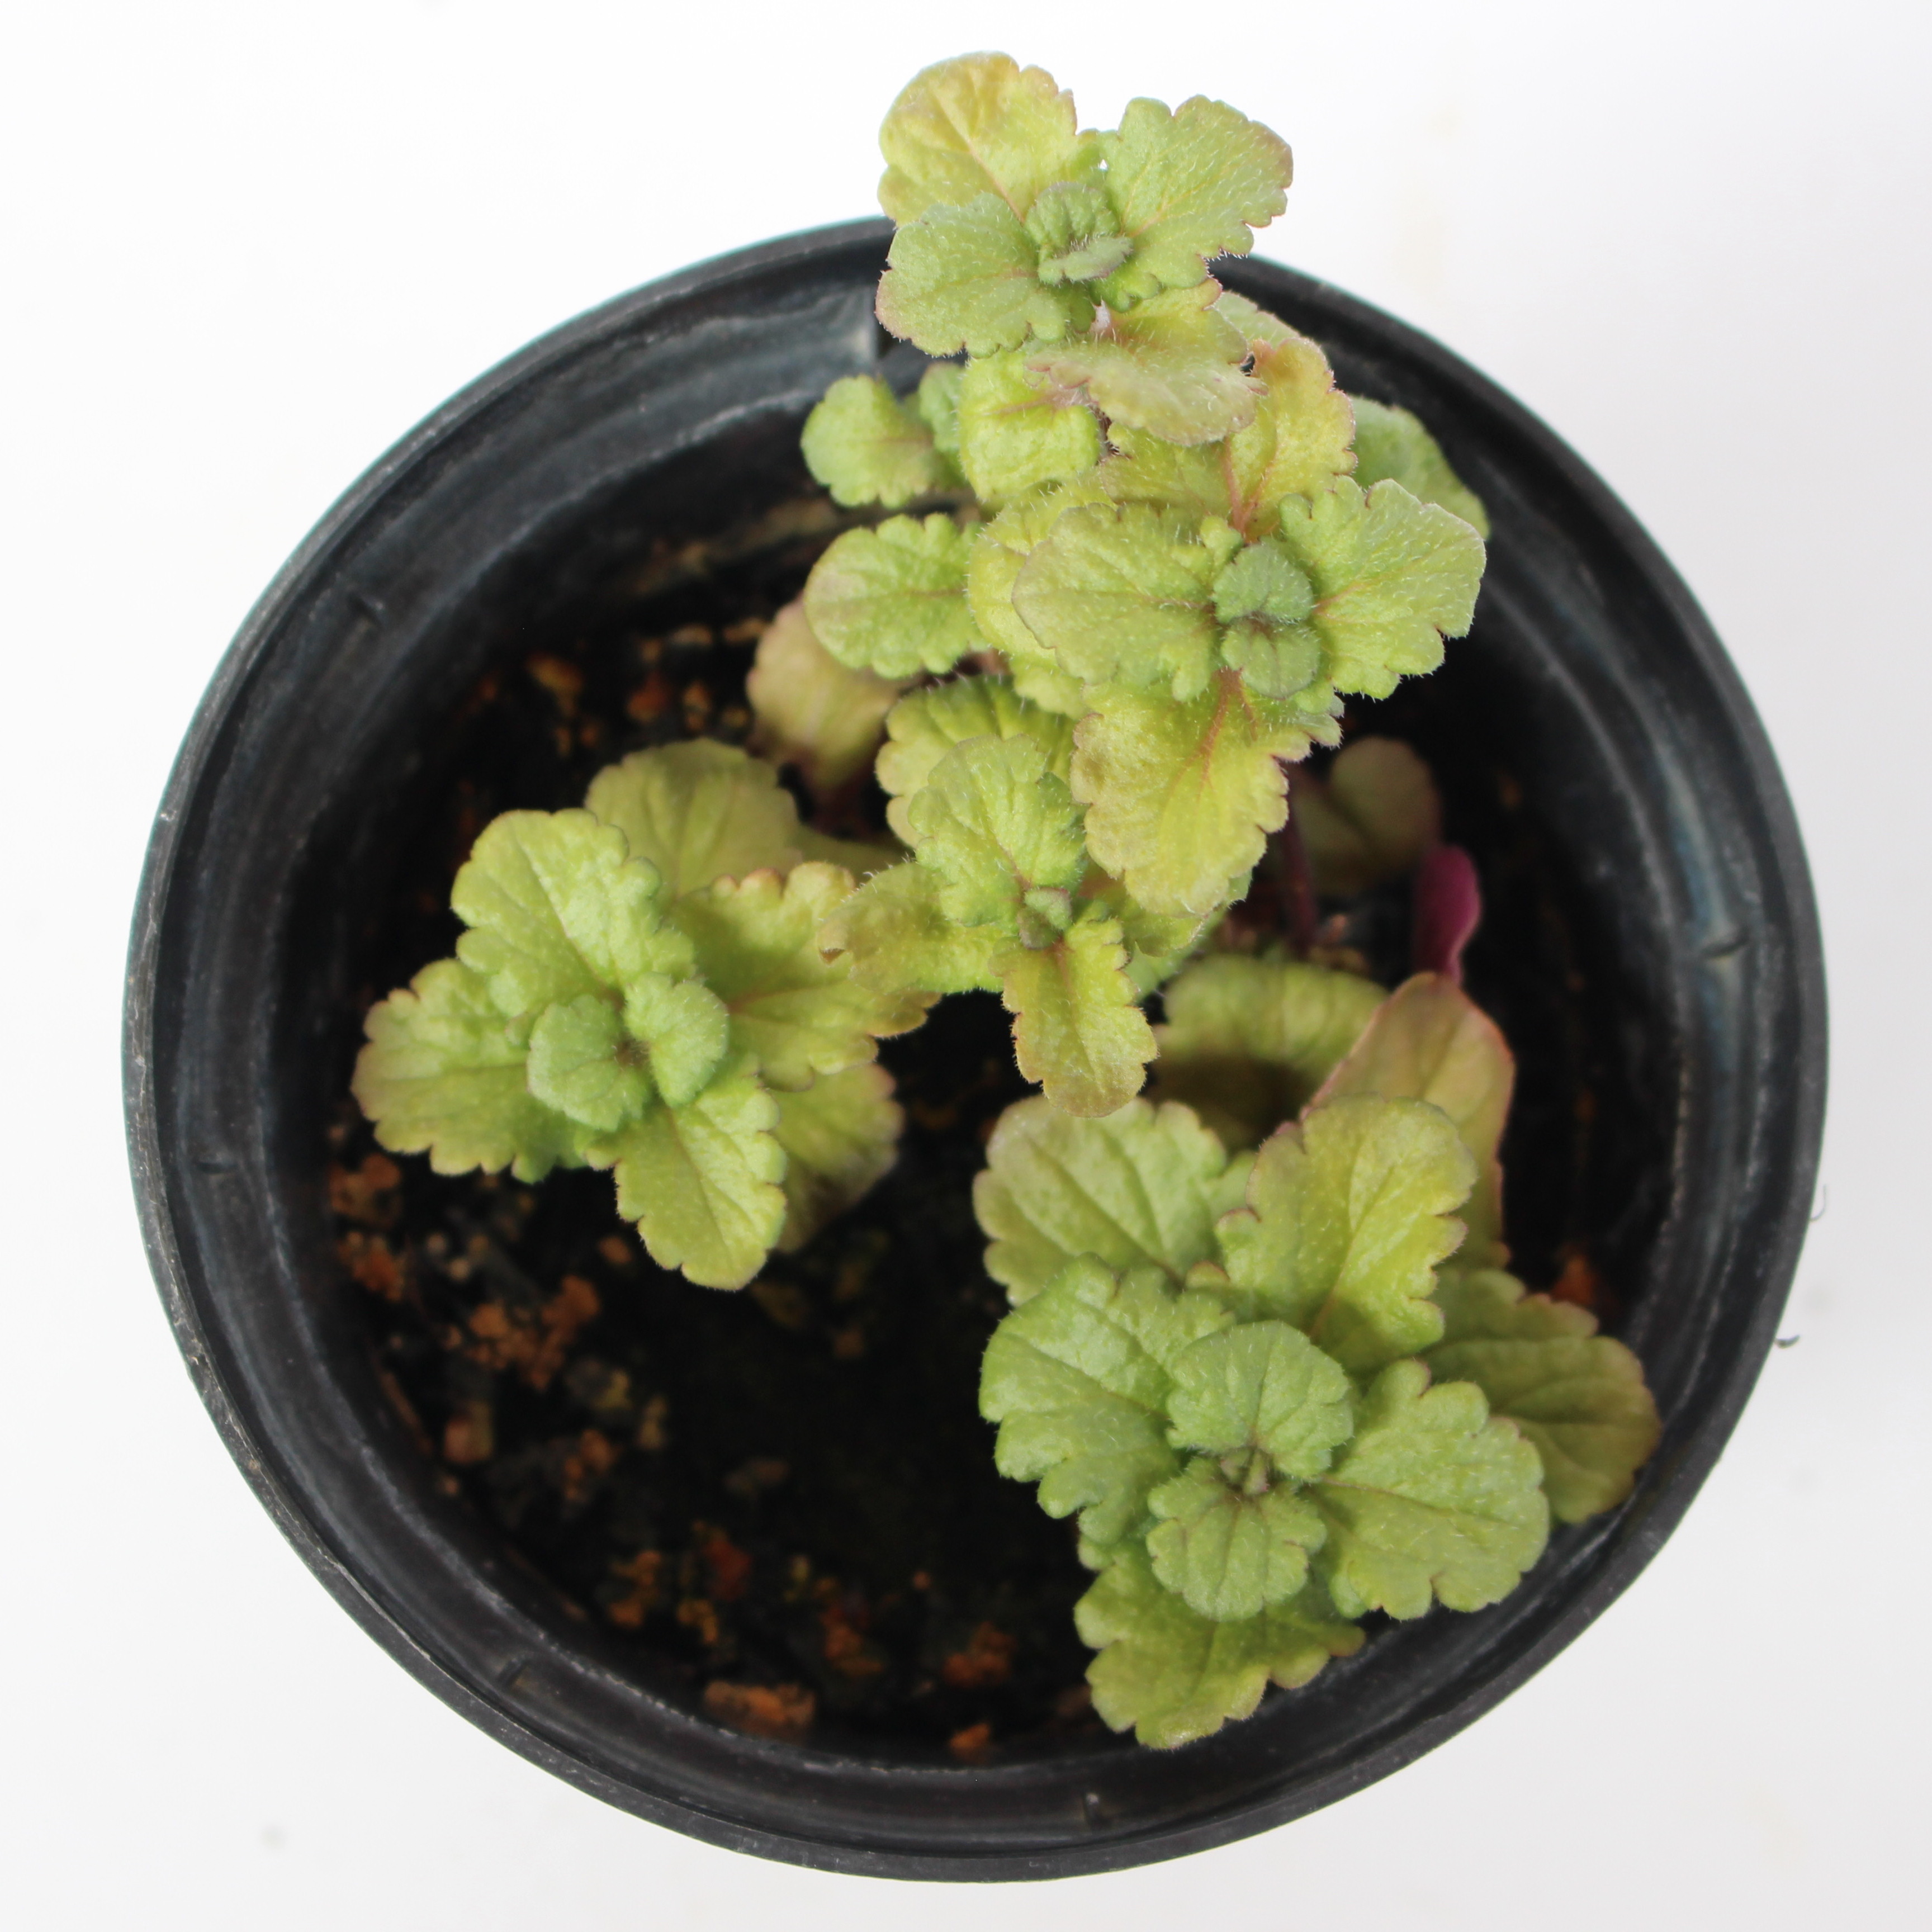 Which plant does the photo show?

Veronica persica
